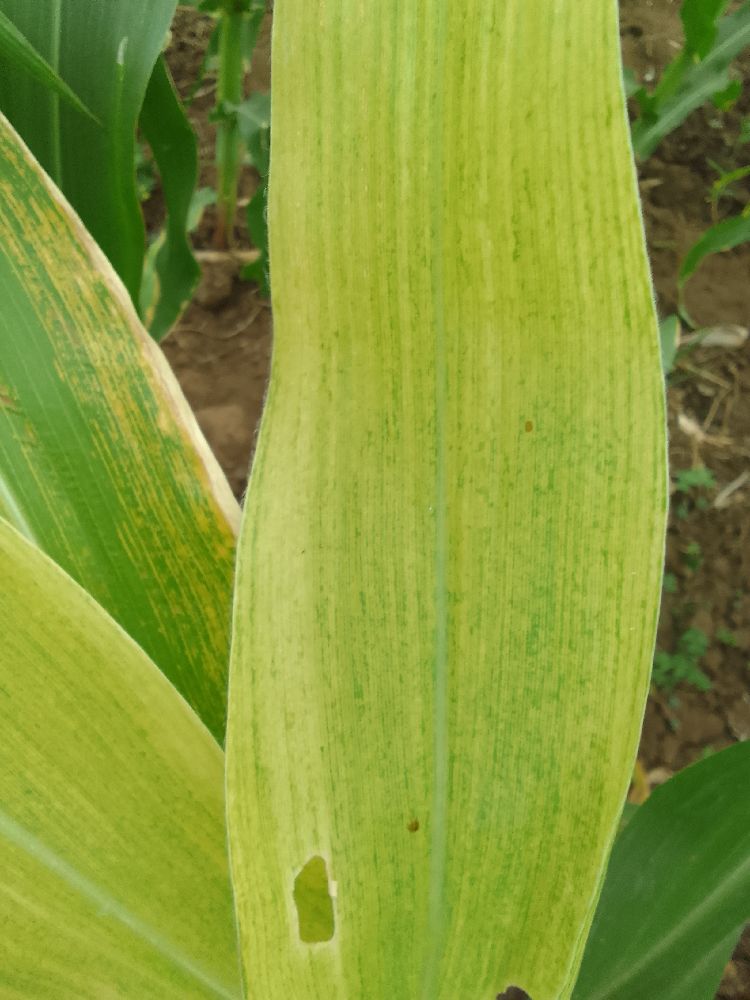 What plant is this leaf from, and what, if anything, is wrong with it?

maize, maize lethal necrosis
